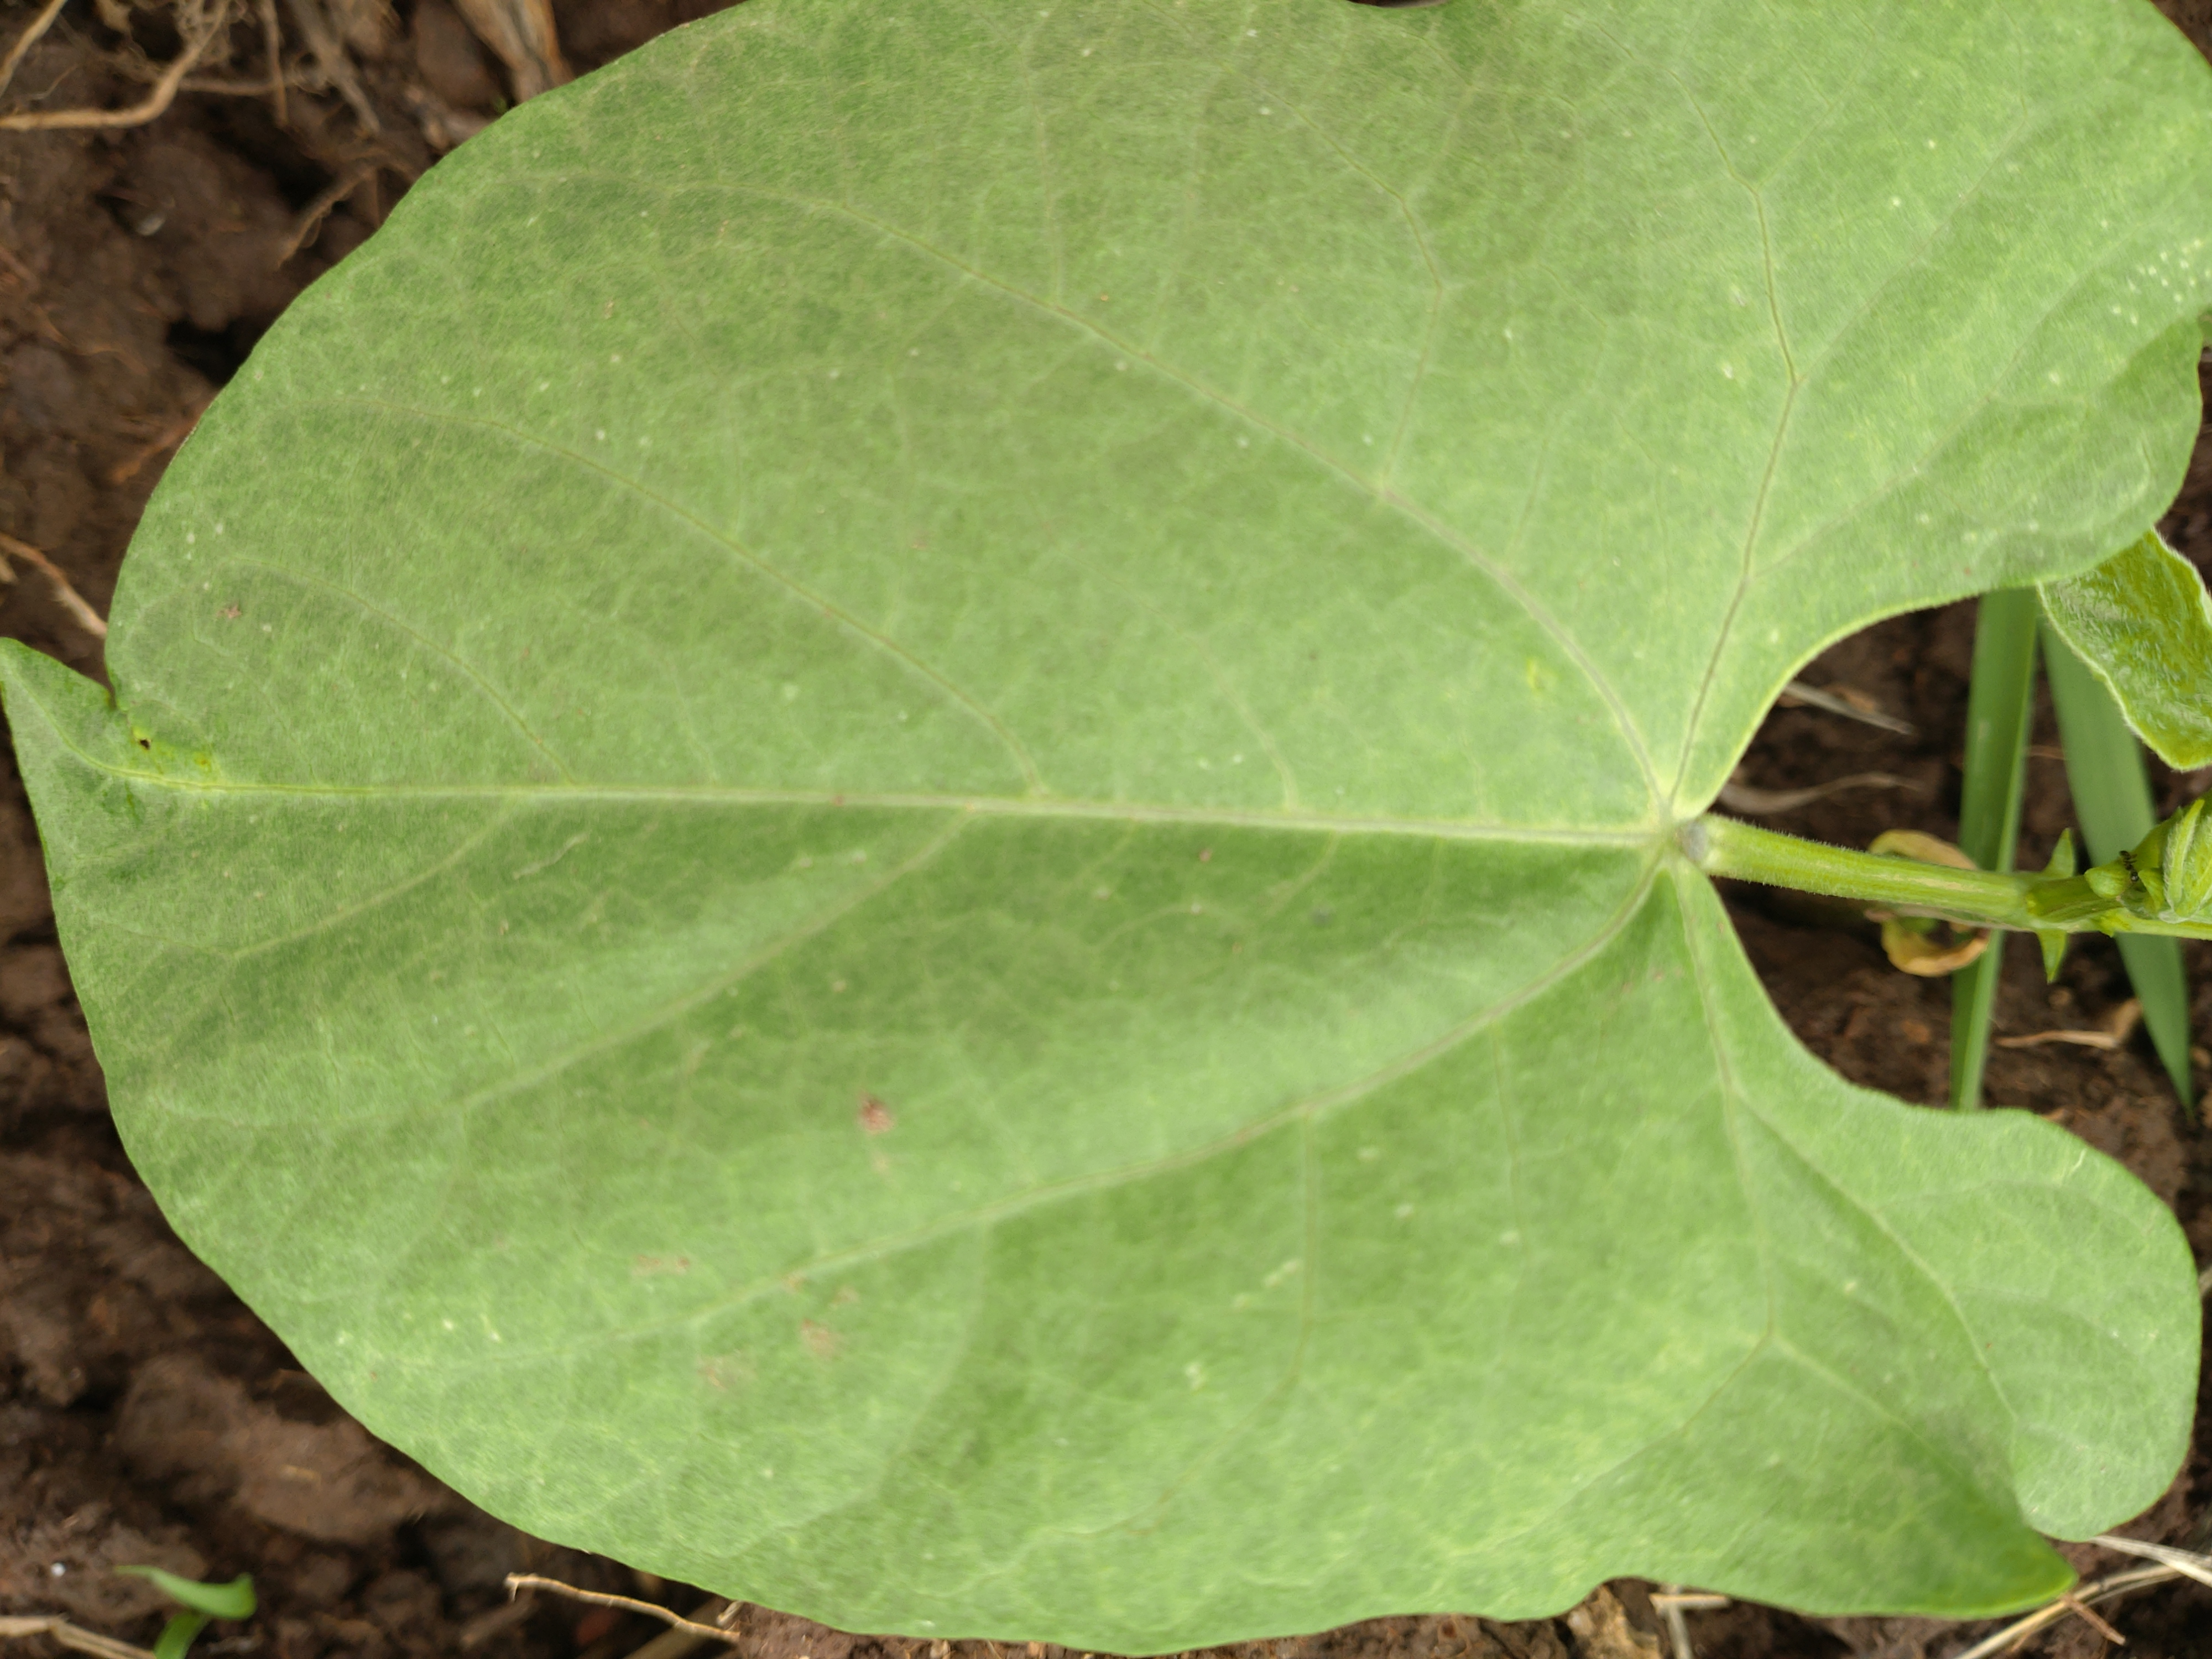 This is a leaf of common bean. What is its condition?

healthy
